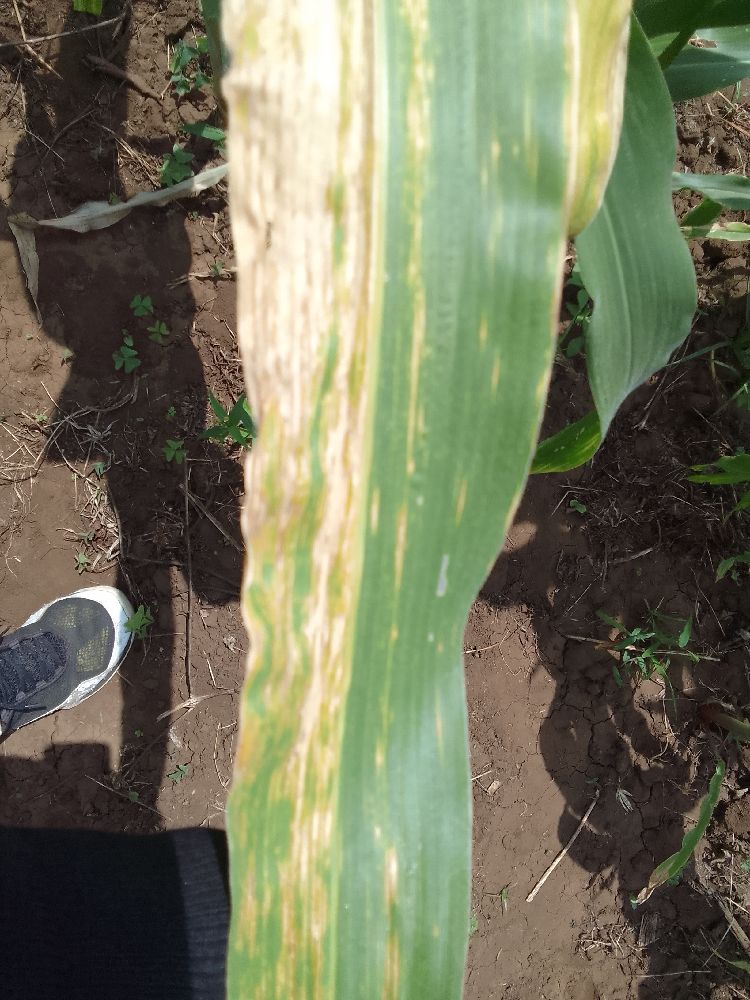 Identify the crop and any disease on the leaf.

maize, maize lethal necrosis
